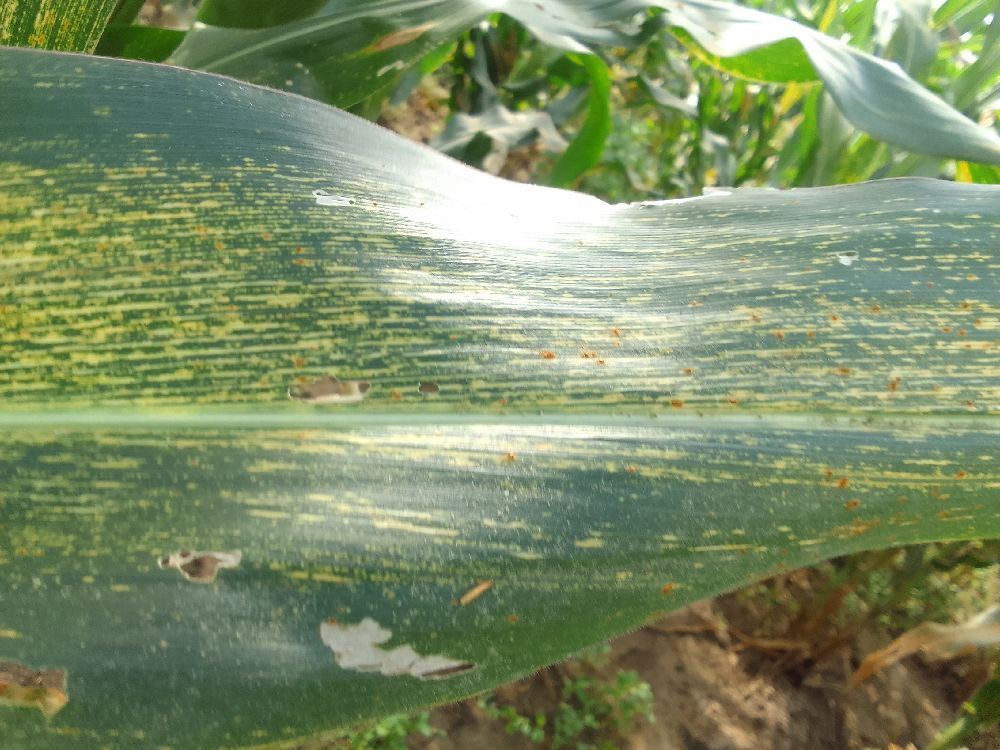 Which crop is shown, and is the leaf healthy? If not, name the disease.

maize, maize streak virus
